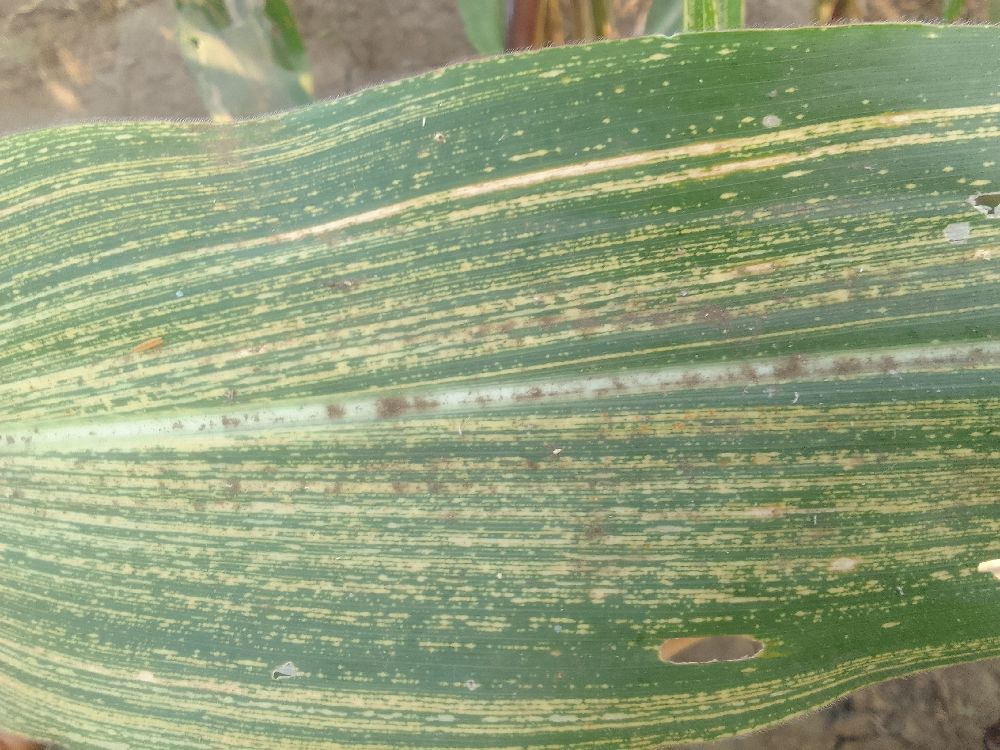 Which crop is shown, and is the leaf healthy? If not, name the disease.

maize, maize streak virus
